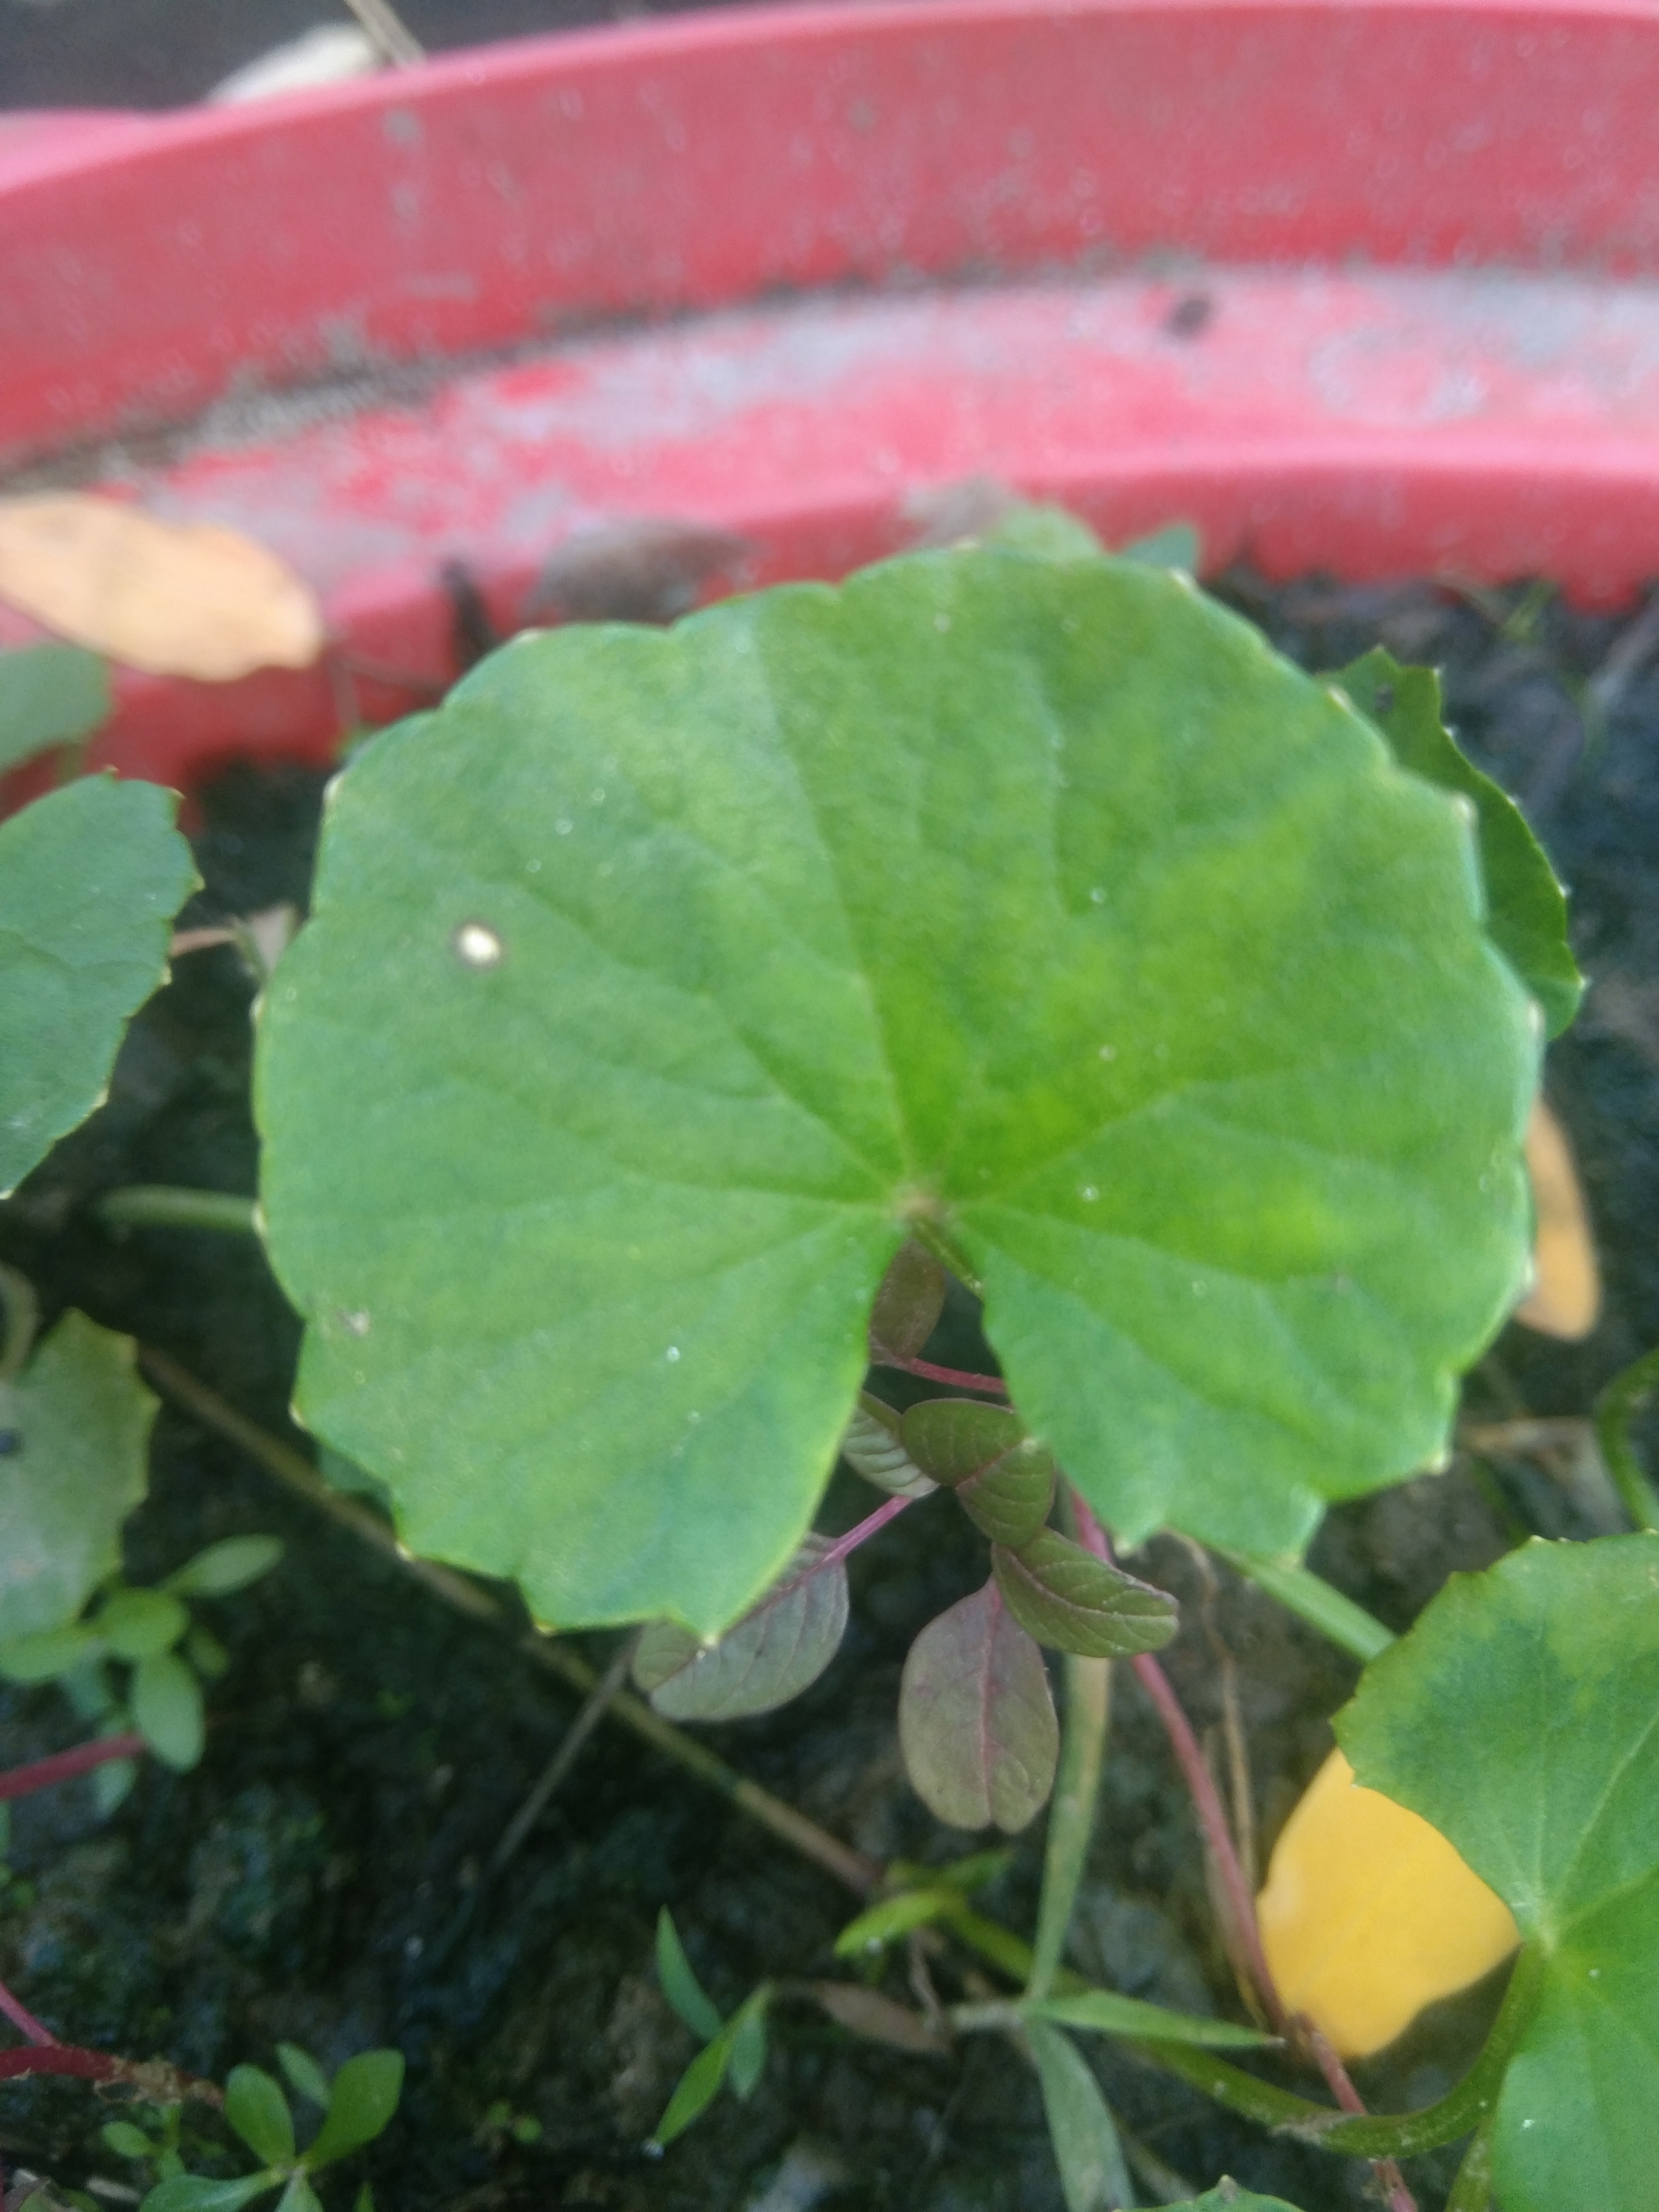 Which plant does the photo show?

thankuni
